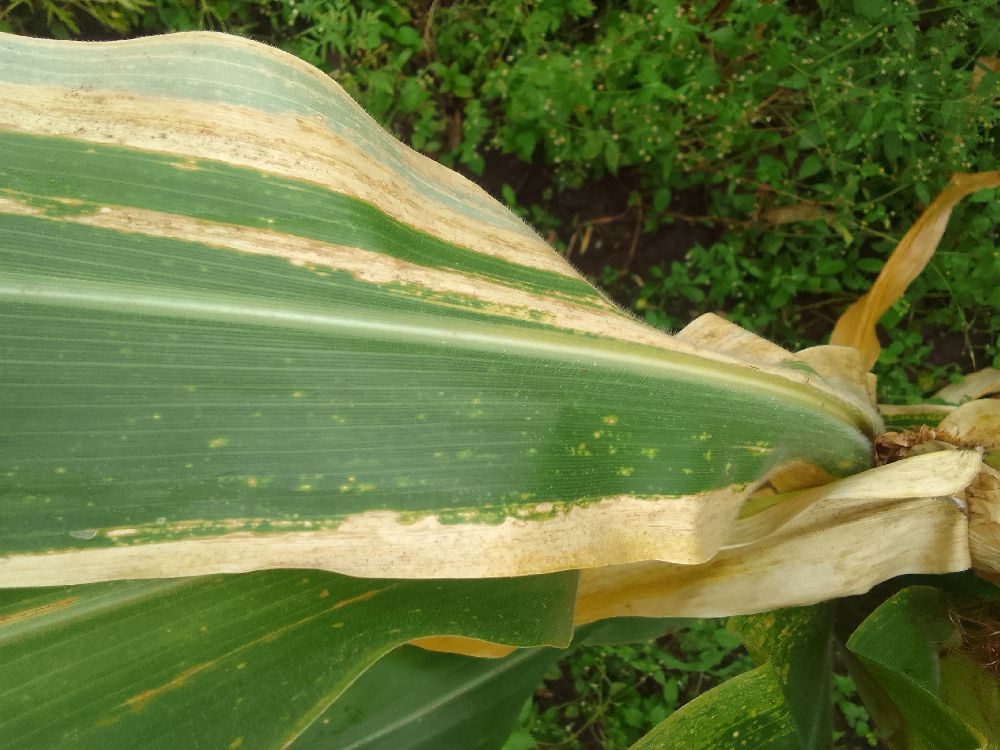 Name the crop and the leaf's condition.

maize, maize lethal necrosis
